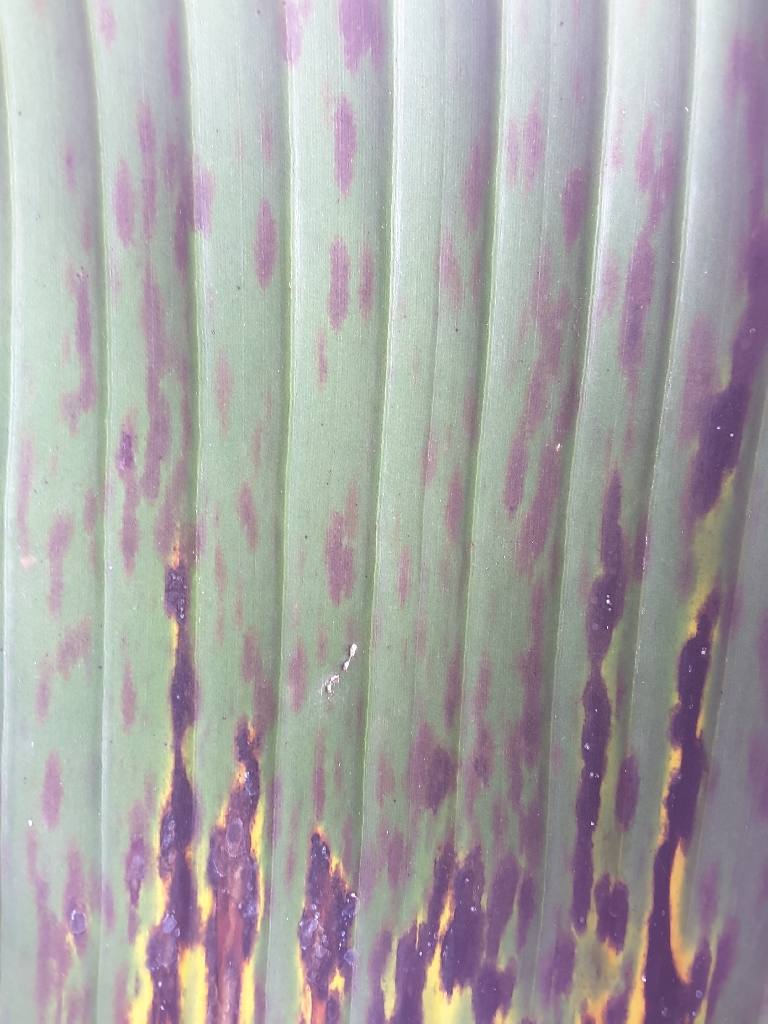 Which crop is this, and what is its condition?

banana, black sigatoka
